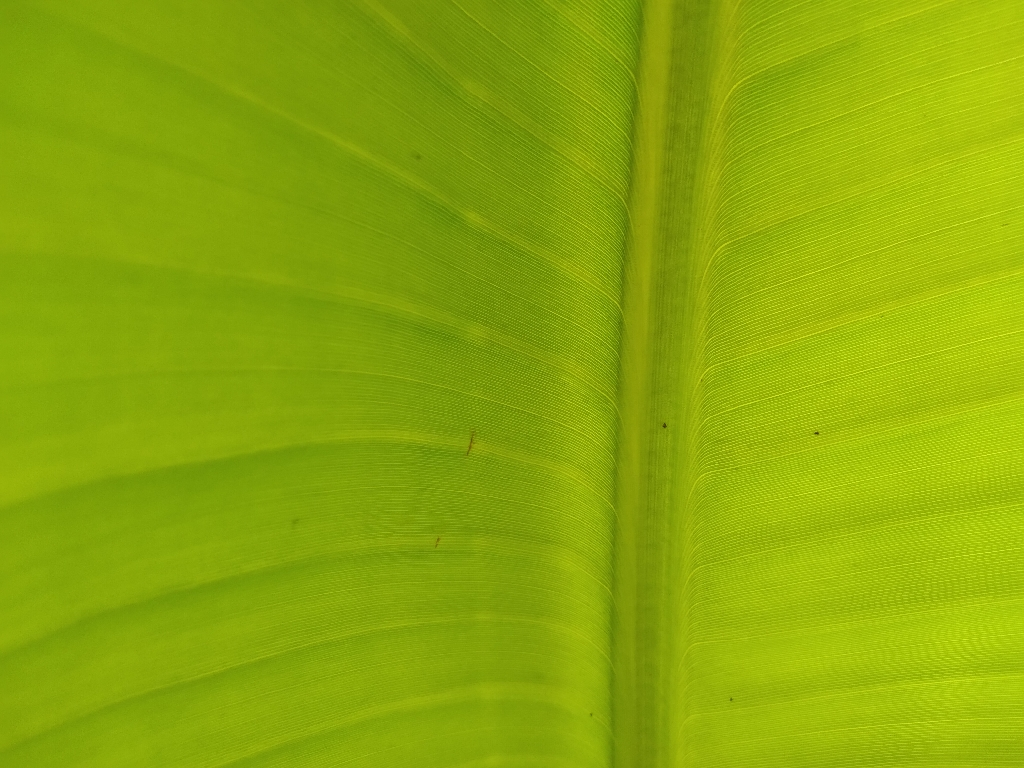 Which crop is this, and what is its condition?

banana, healthy
